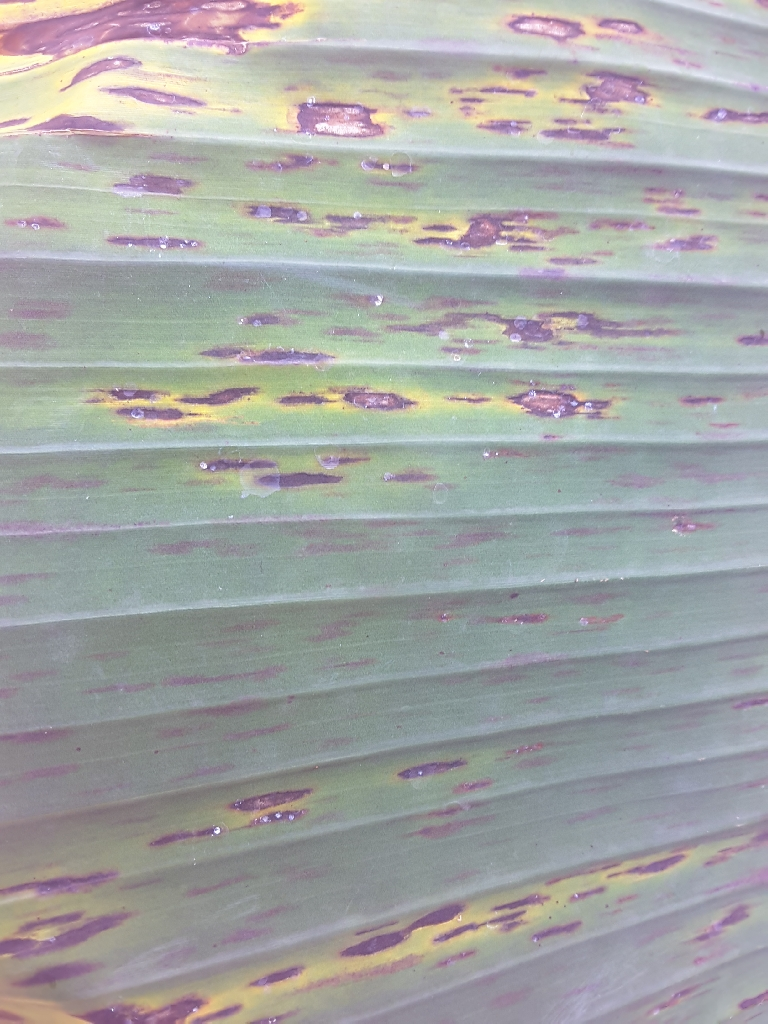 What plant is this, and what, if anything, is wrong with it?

banana, black sigatoka
